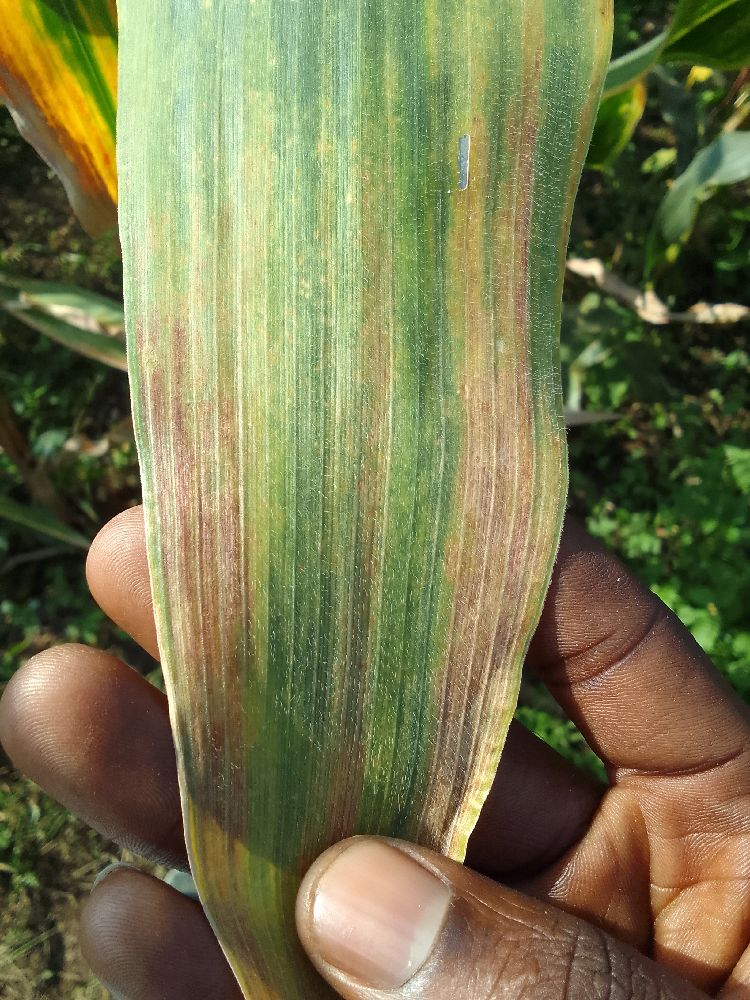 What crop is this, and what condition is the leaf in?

maize, maize lethal necrosis
